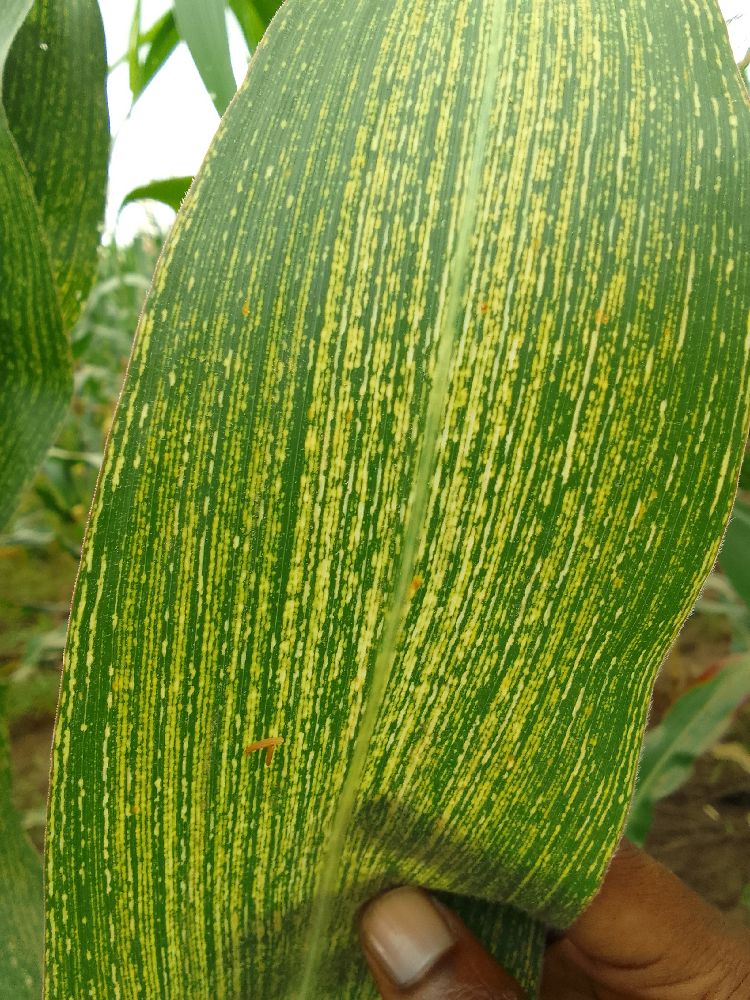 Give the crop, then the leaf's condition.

maize, maize streak virus
